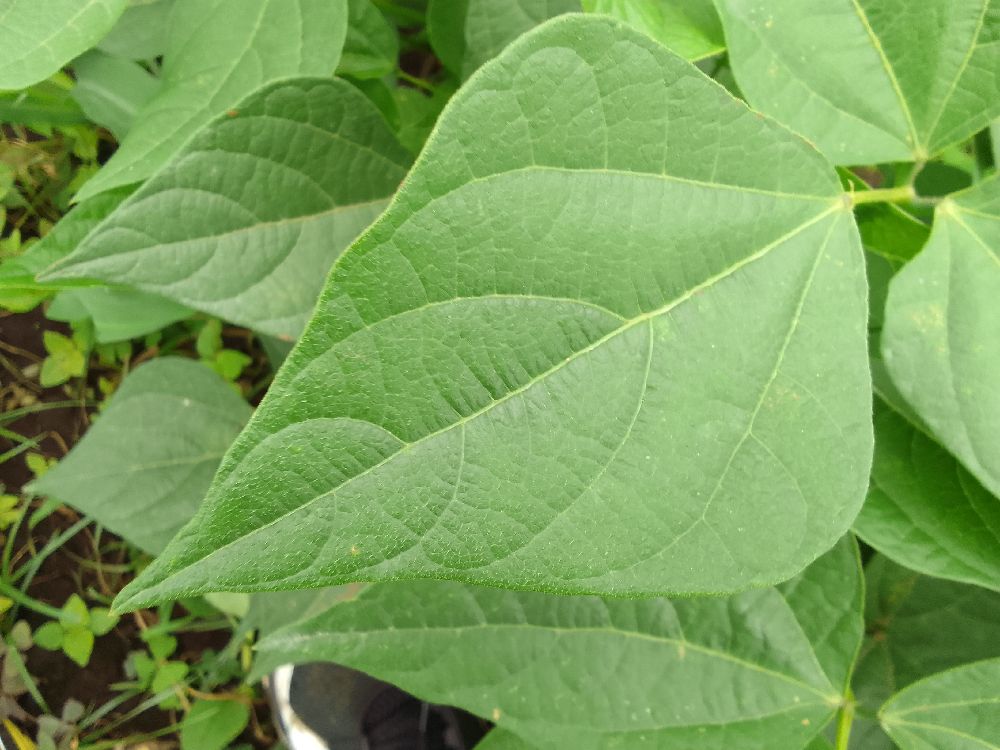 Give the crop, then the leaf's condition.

common bean, healthy
